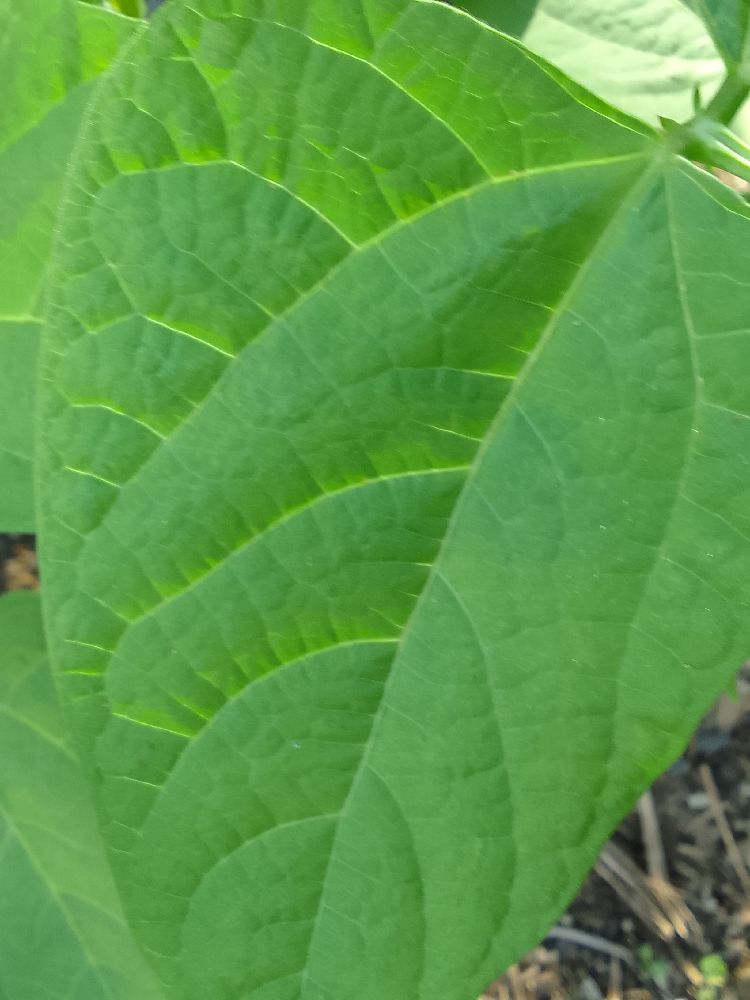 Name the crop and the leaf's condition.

common bean, healthy
